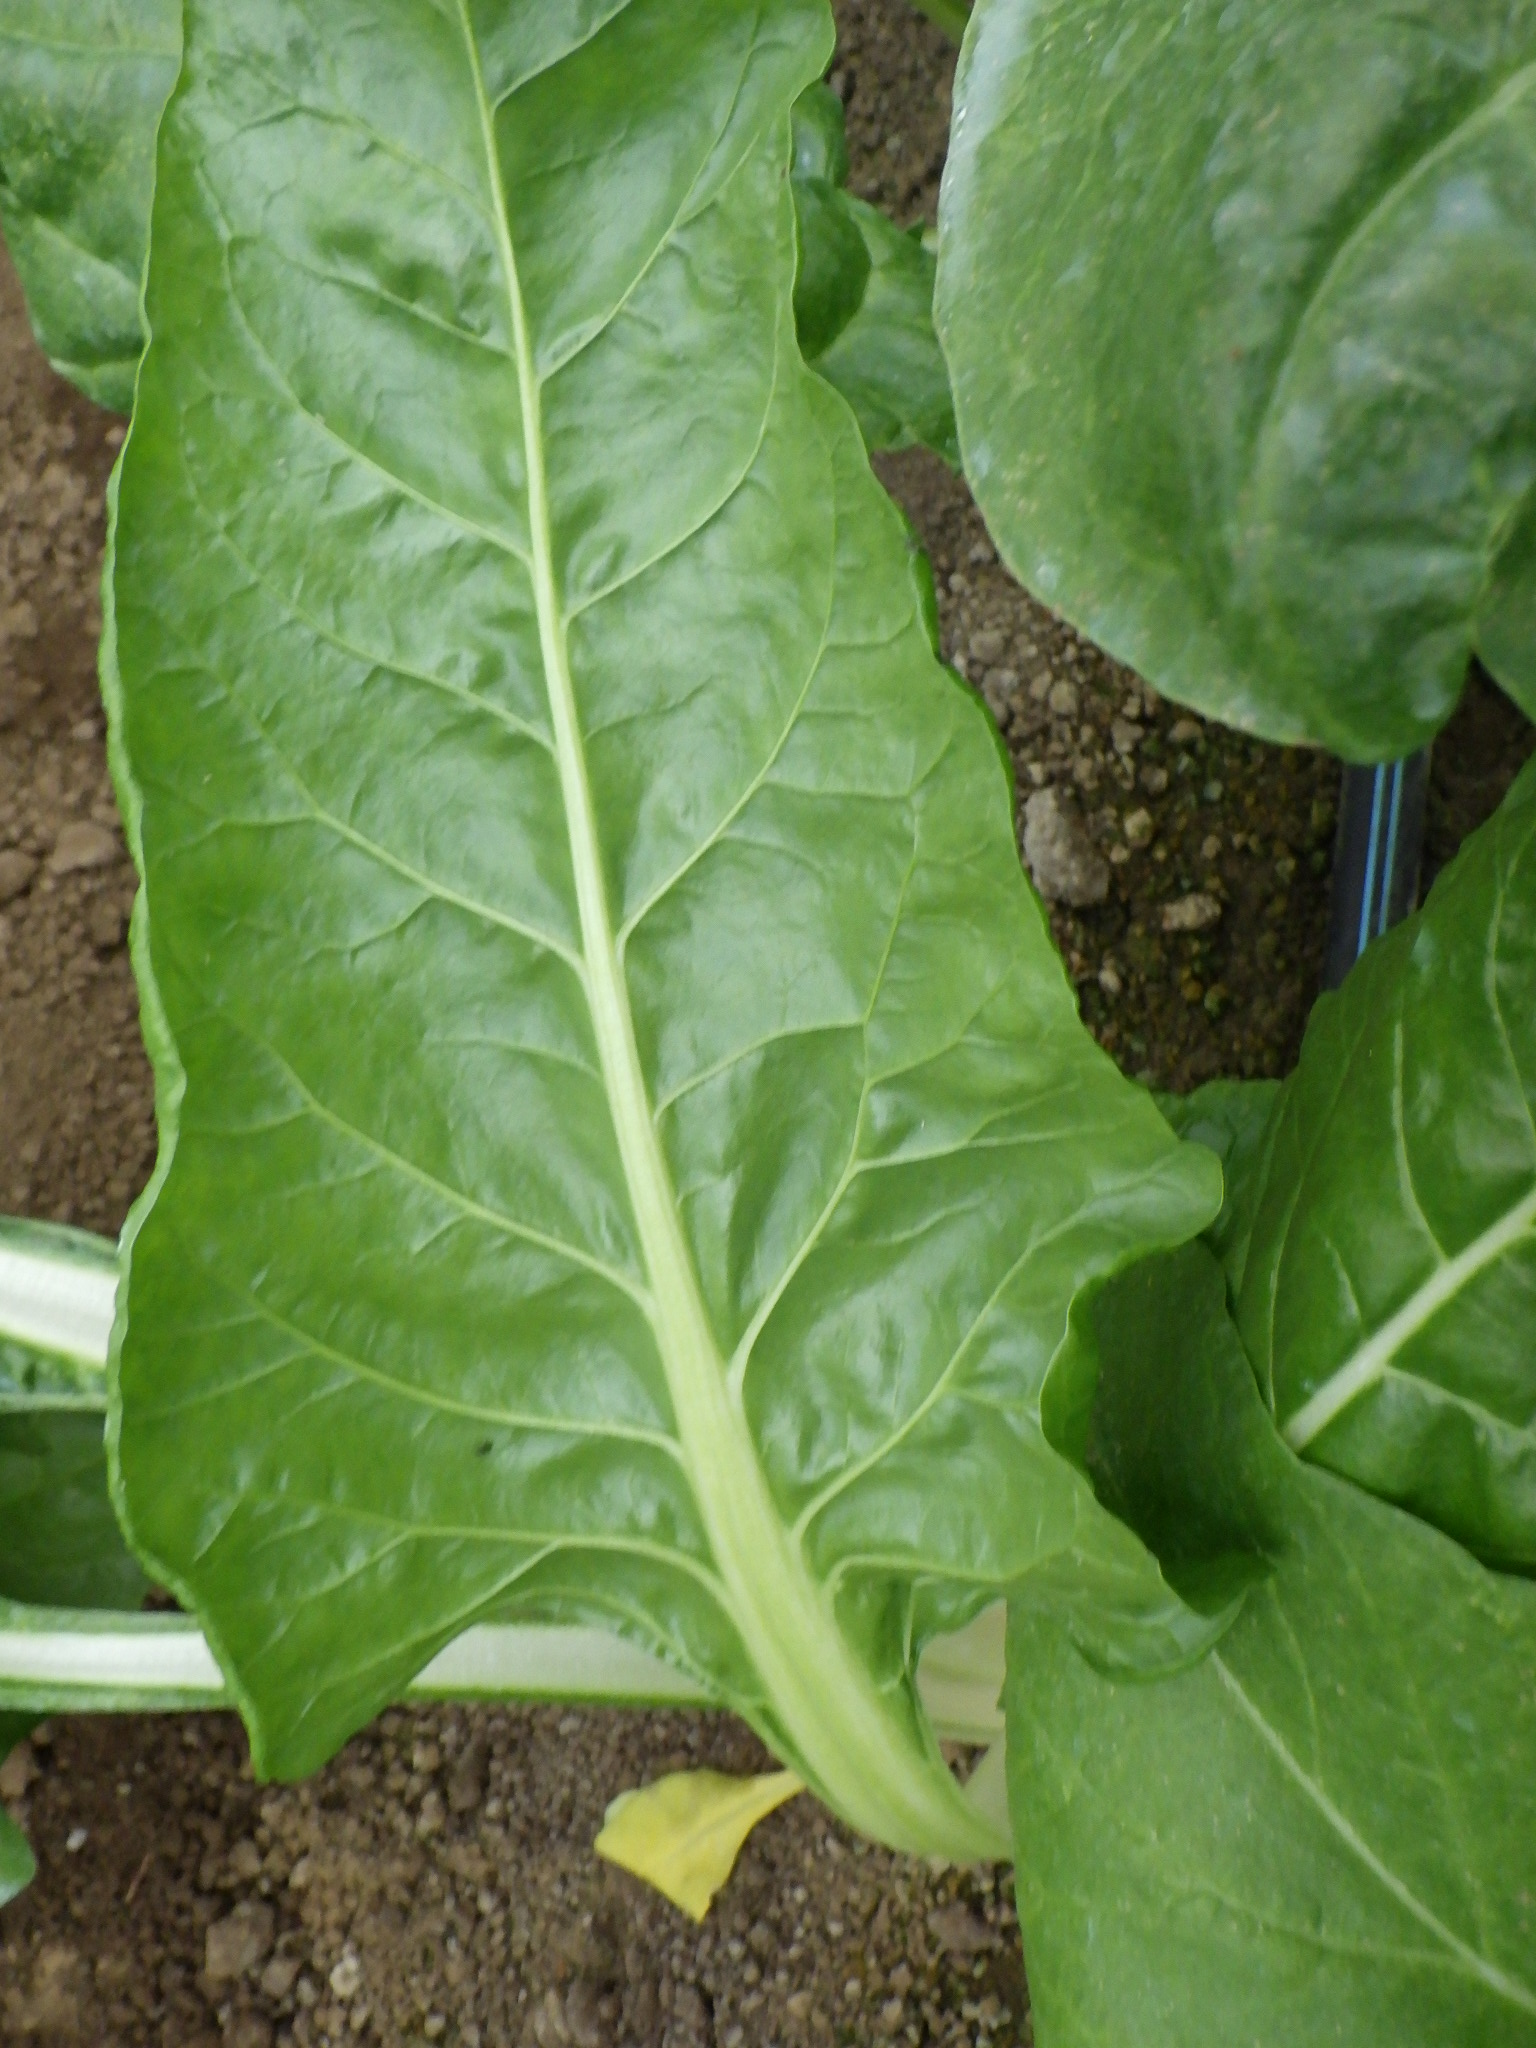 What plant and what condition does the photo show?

chard, healthy
